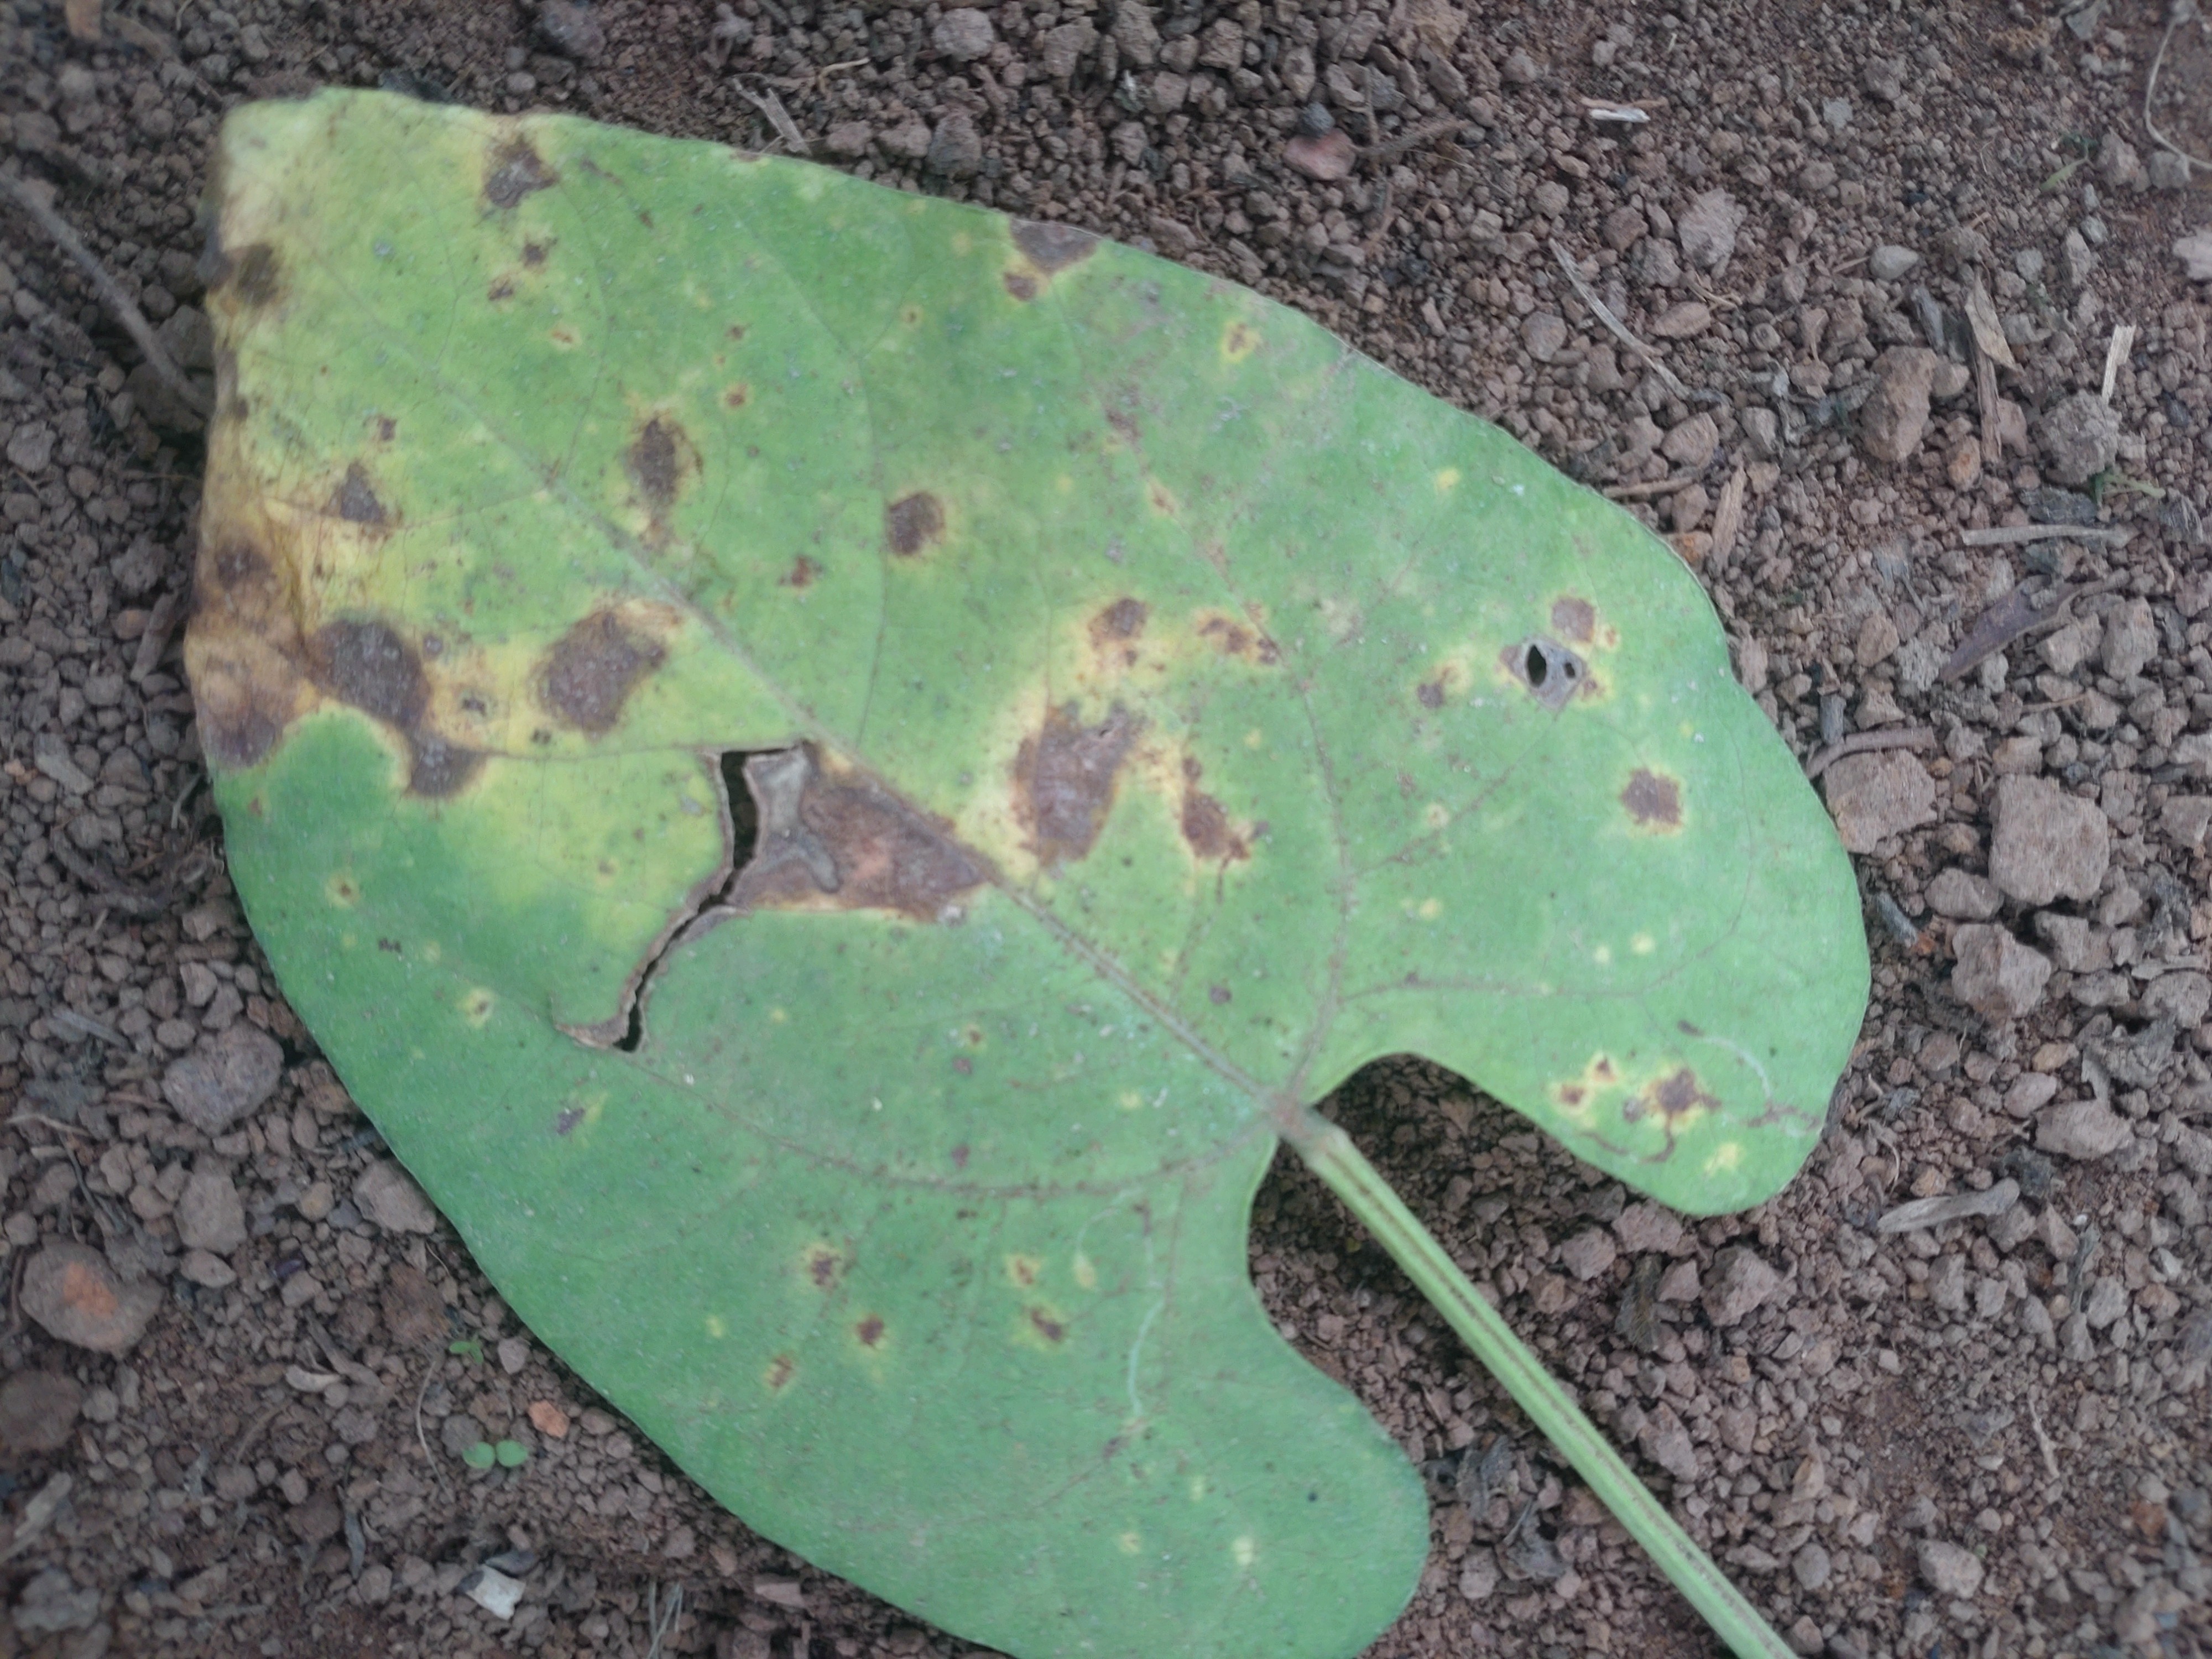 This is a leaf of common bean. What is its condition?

rust
